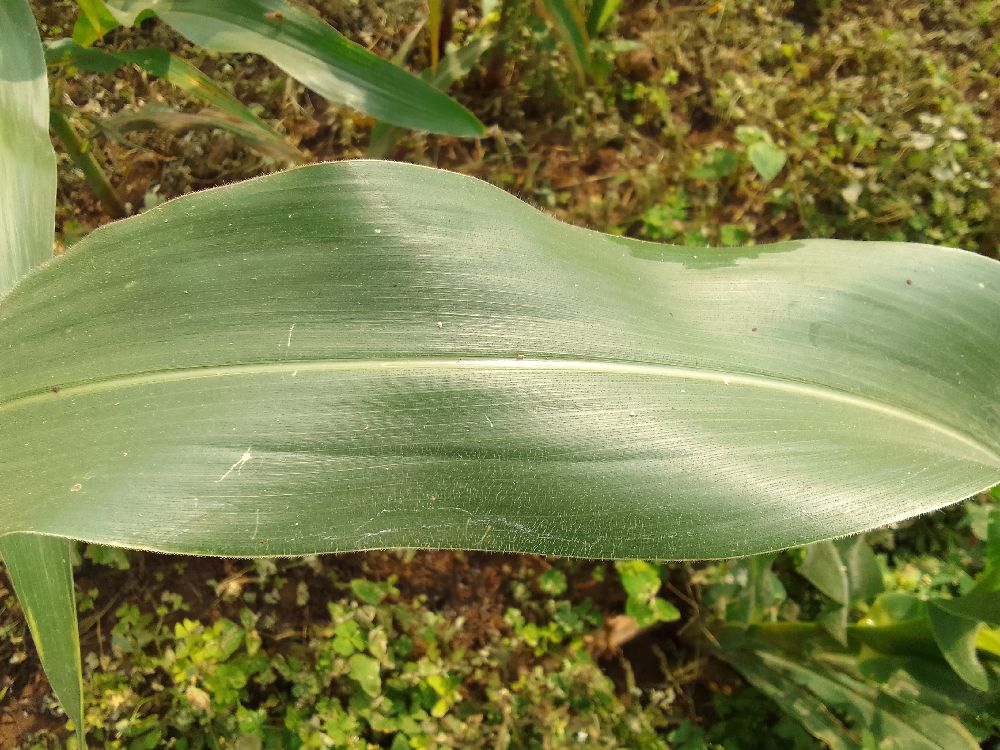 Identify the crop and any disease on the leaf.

maize, healthy
